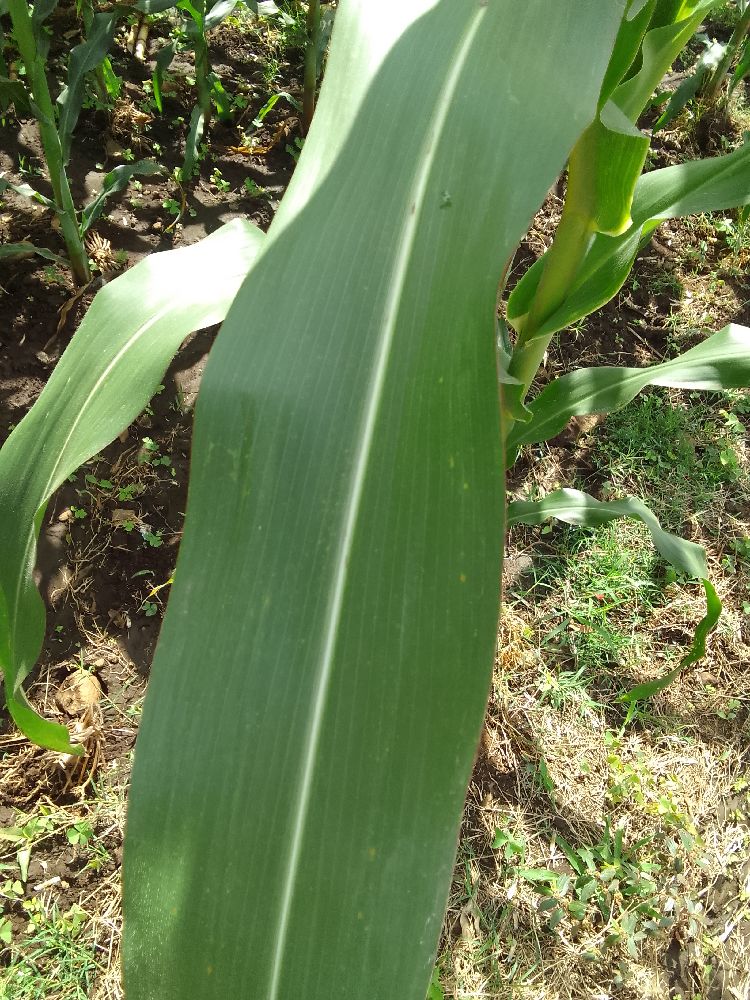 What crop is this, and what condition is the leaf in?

maize, healthy
